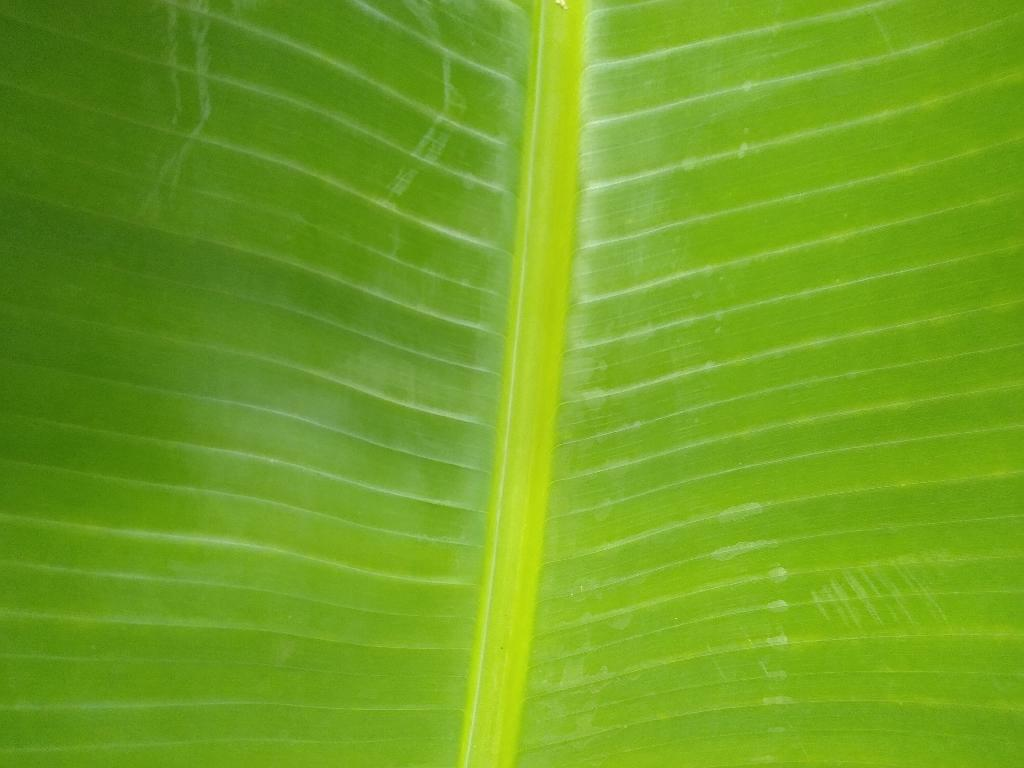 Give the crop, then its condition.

banana, healthy
